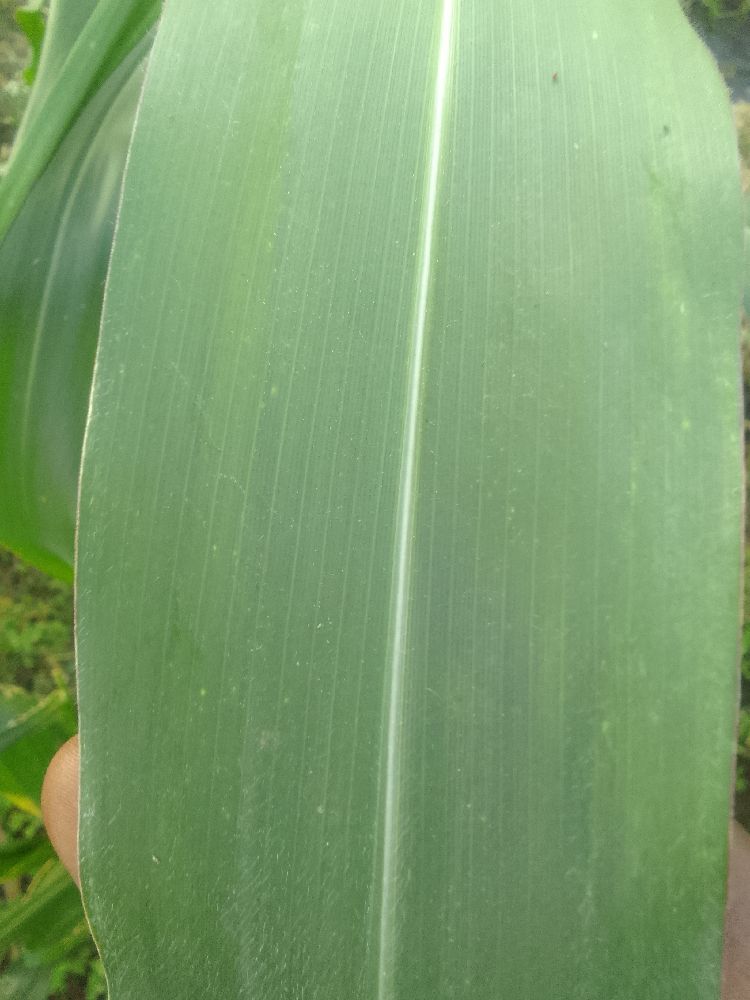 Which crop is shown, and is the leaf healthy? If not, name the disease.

maize, healthy
